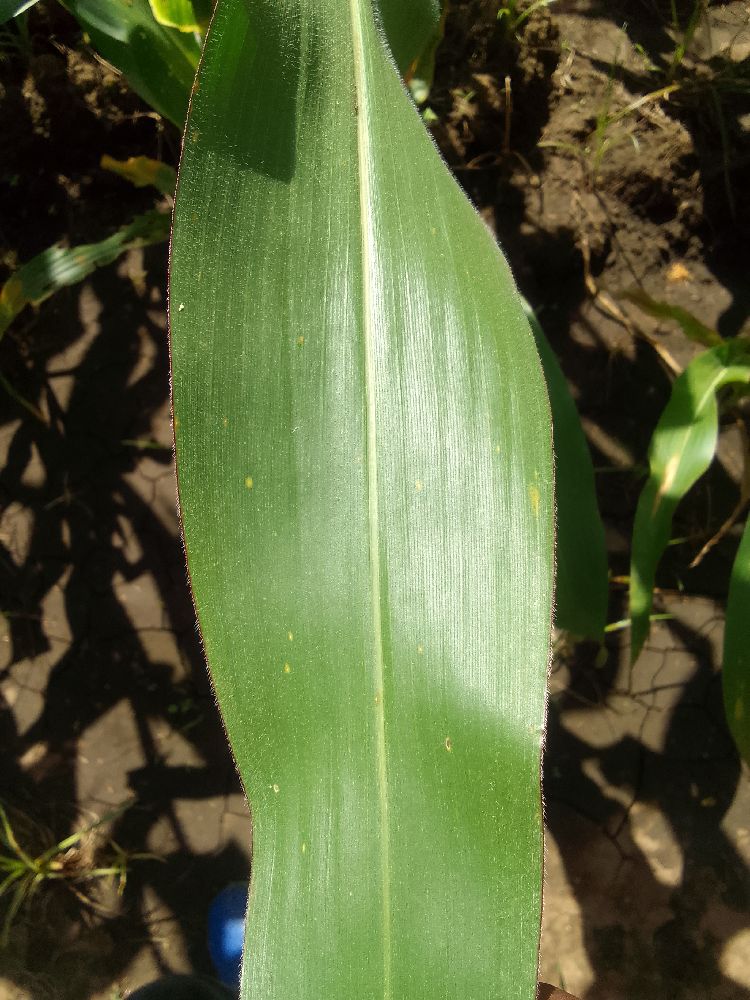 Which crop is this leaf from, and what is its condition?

maize, healthy
